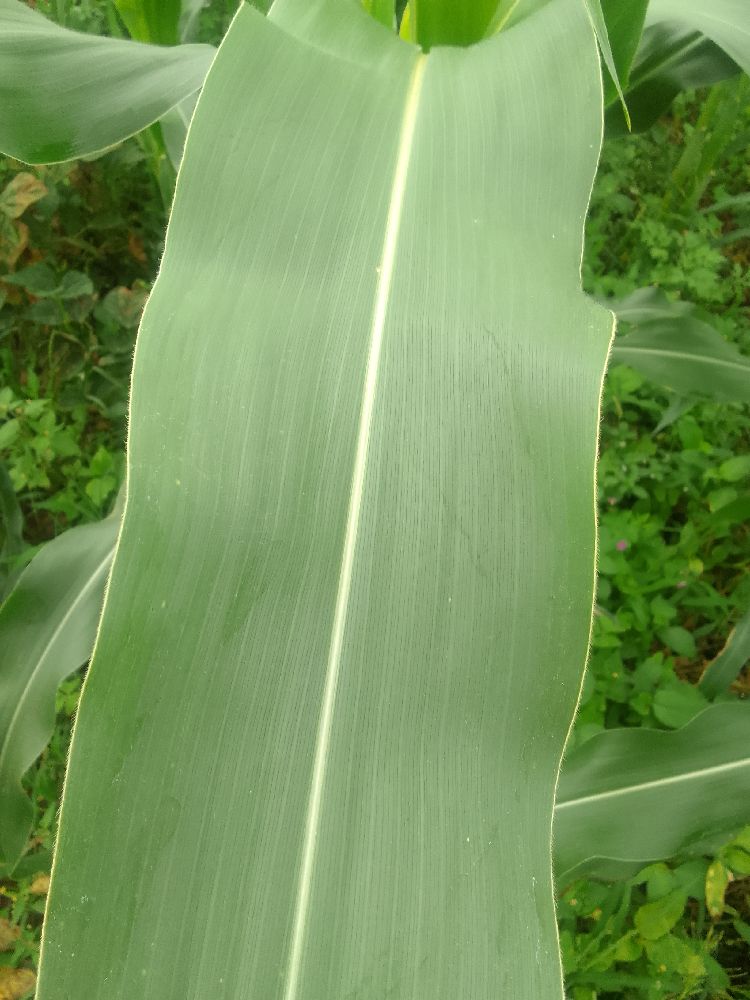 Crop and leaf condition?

maize, healthy
